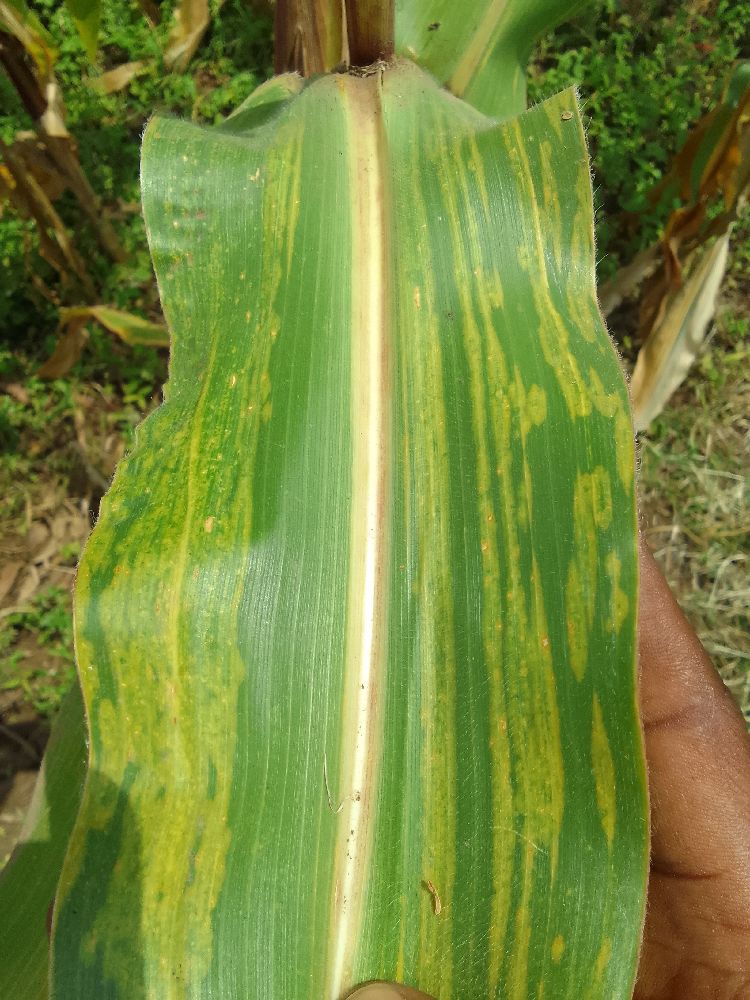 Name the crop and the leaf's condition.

maize, maize lethal necrosis
